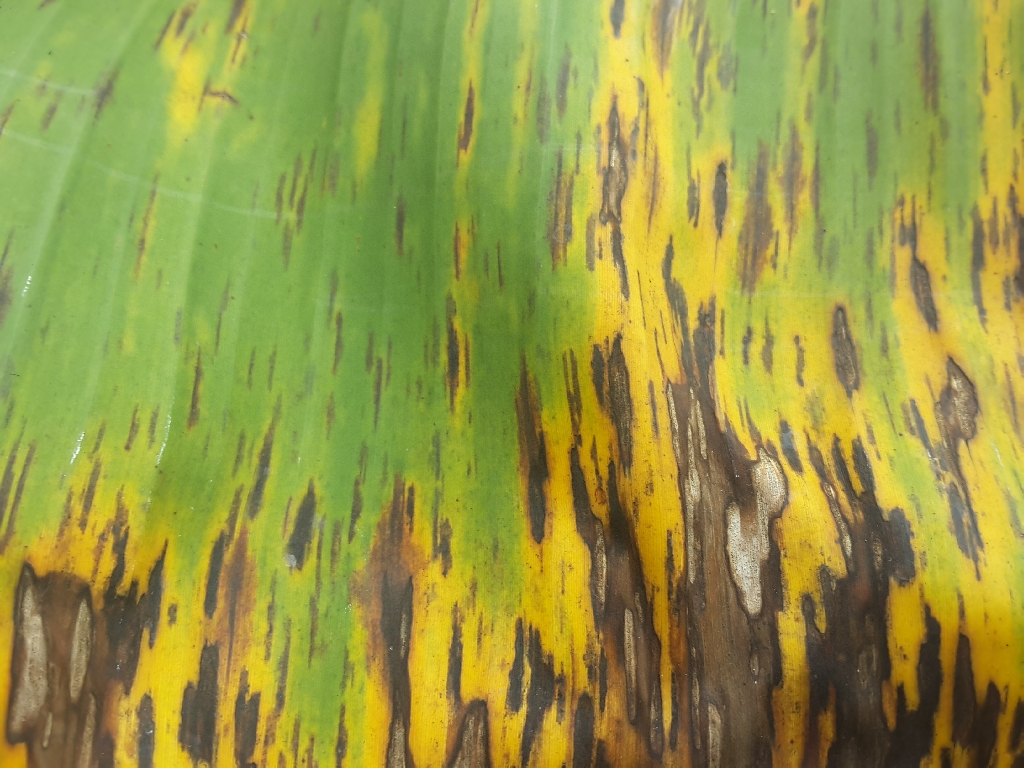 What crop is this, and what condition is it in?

banana, black sigatoka
